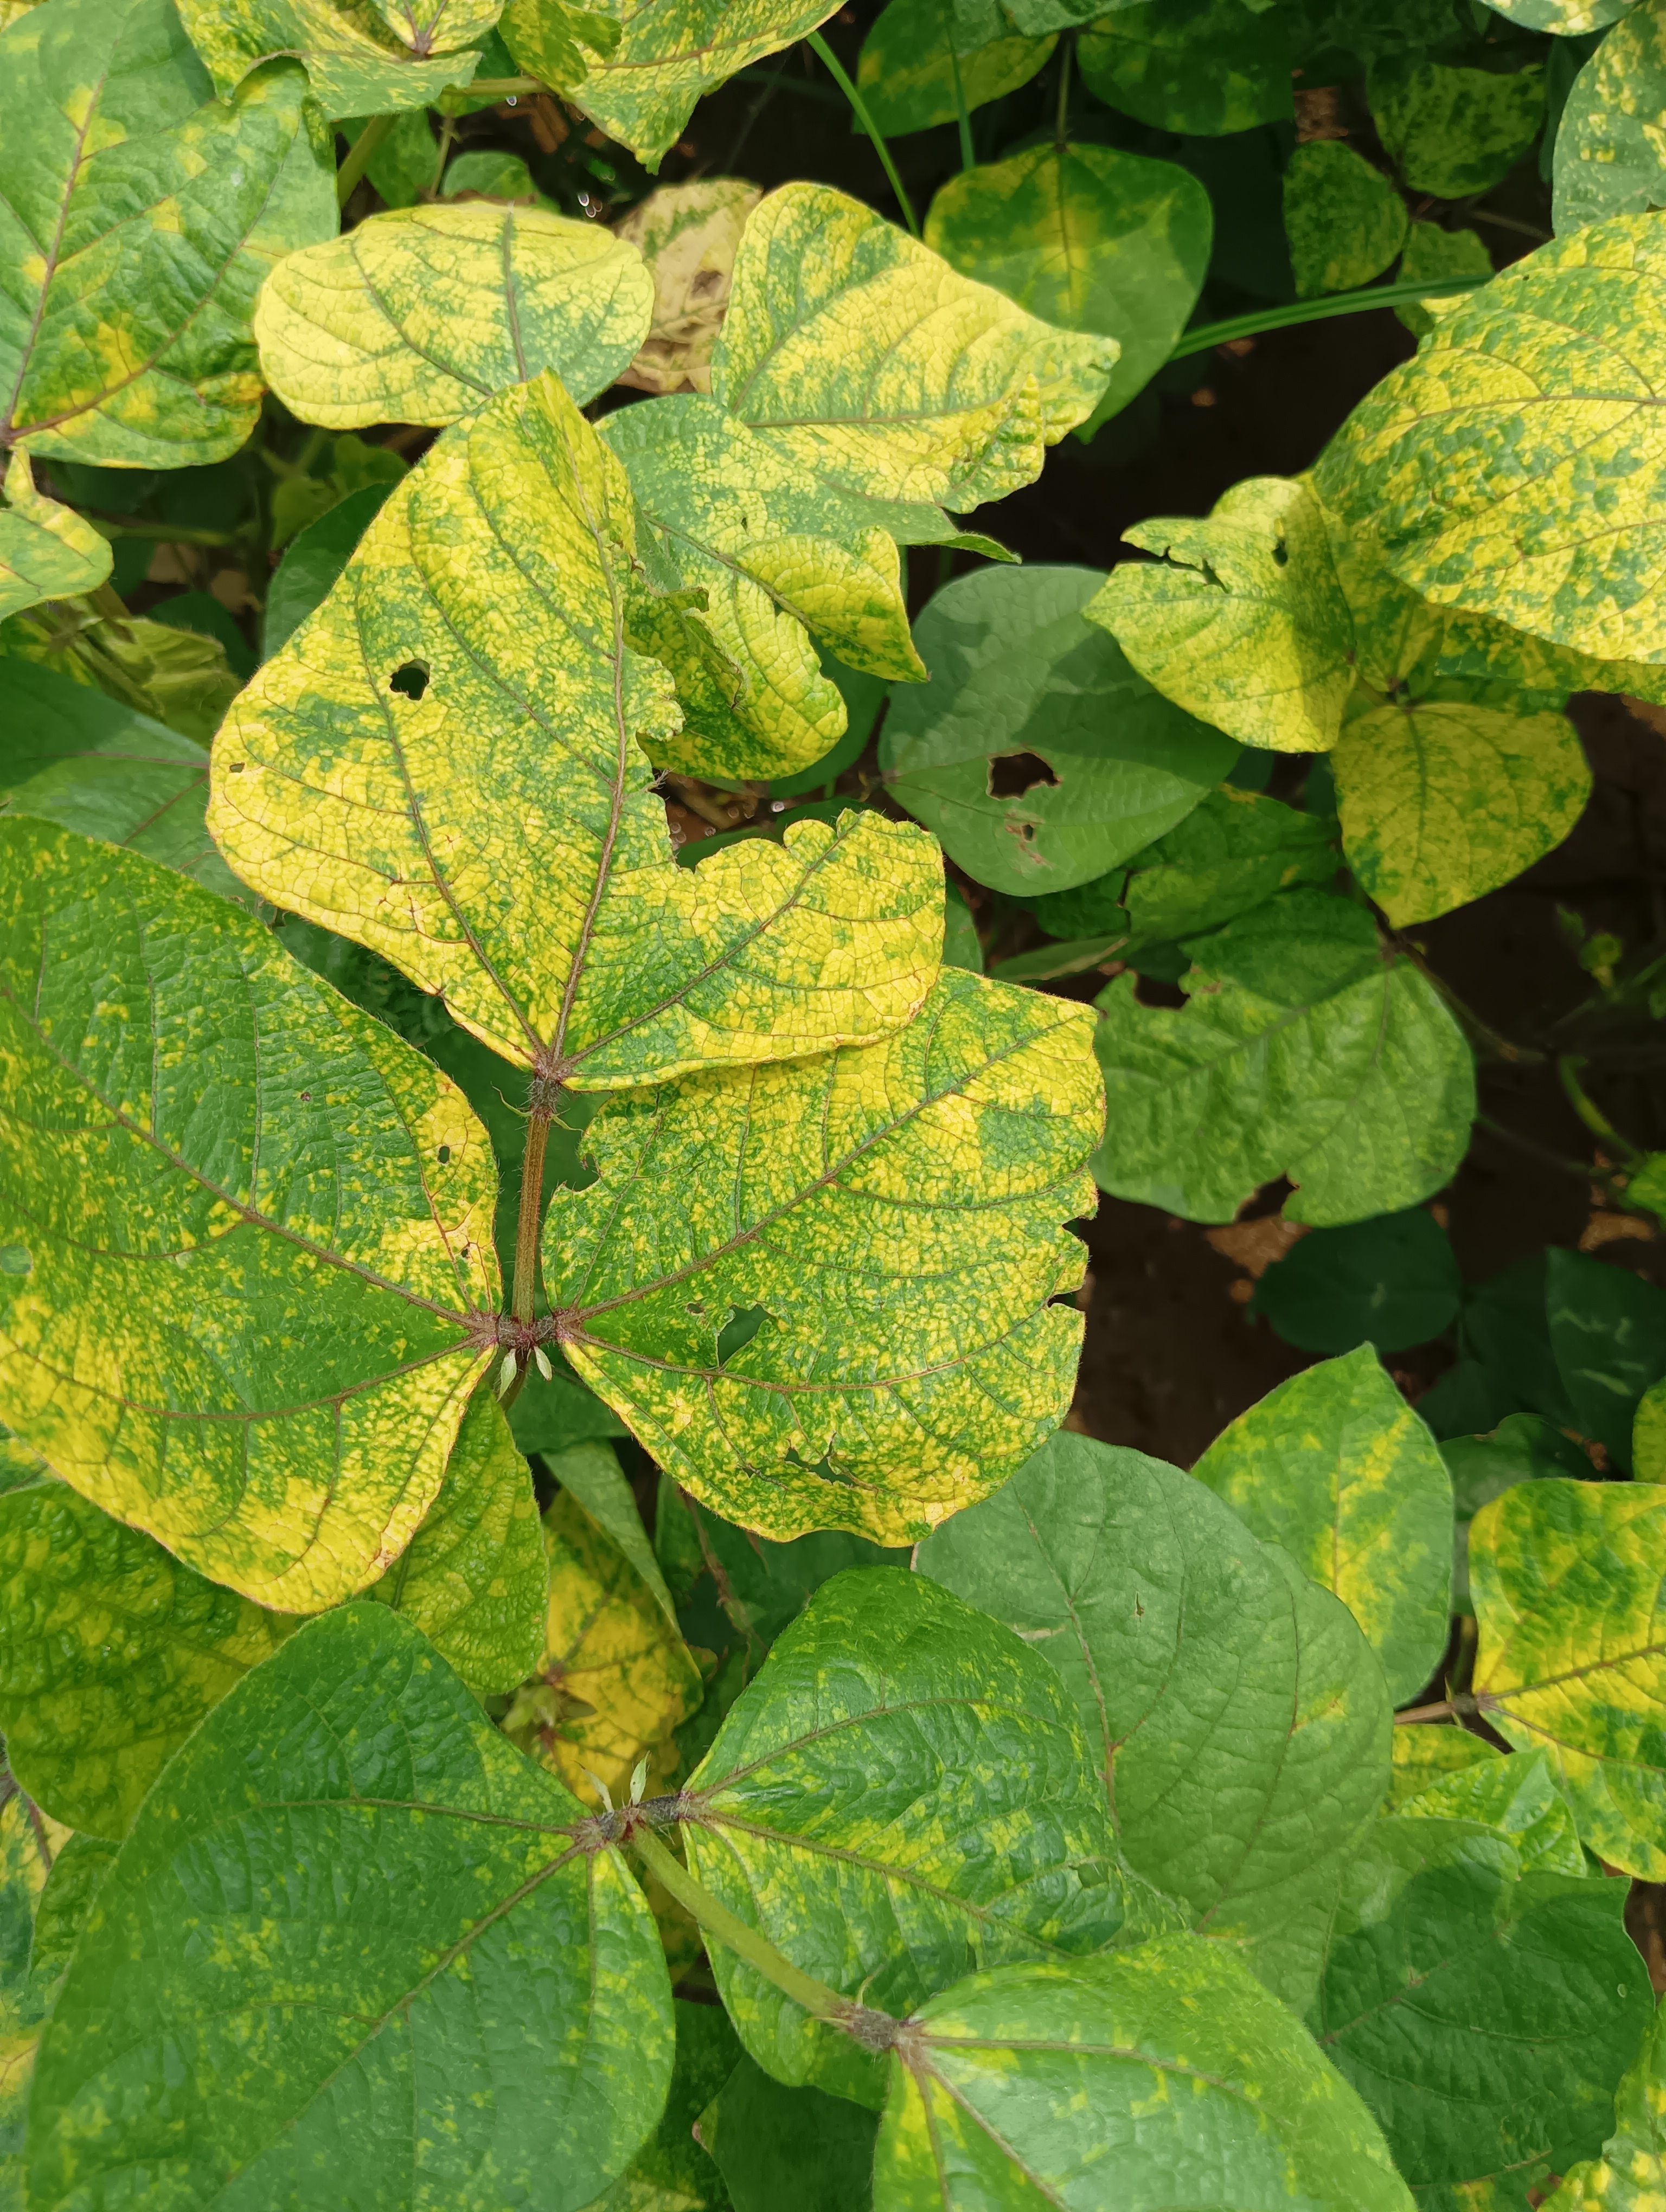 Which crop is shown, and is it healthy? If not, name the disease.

mungbean, yellow mosaic
